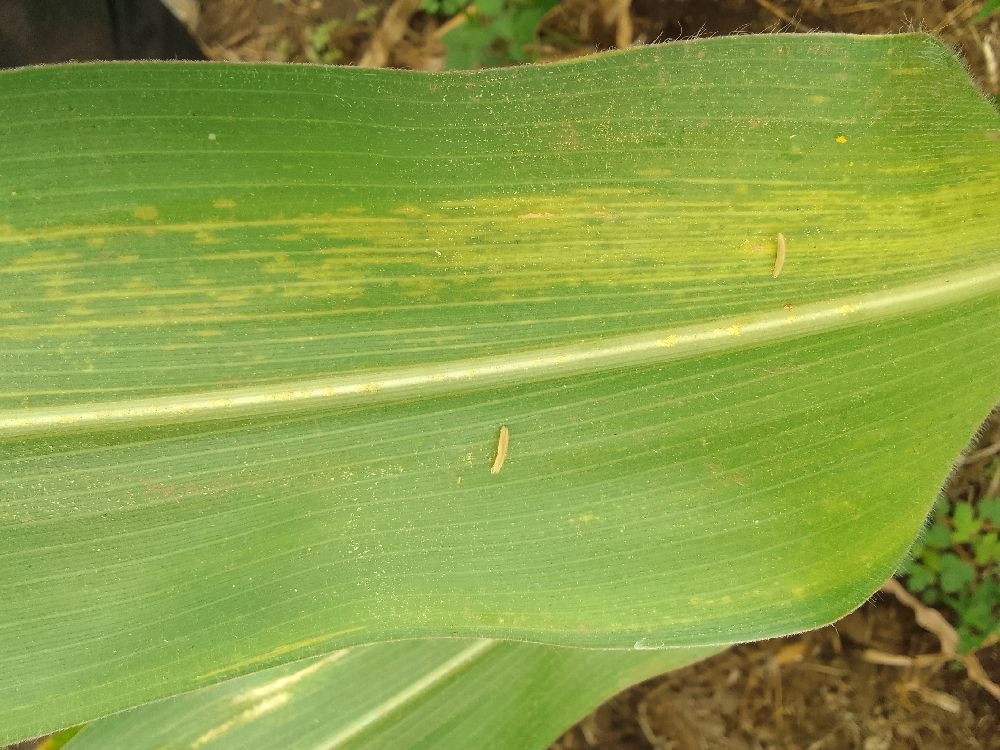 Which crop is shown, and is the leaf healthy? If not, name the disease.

maize, maize lethal necrosis
